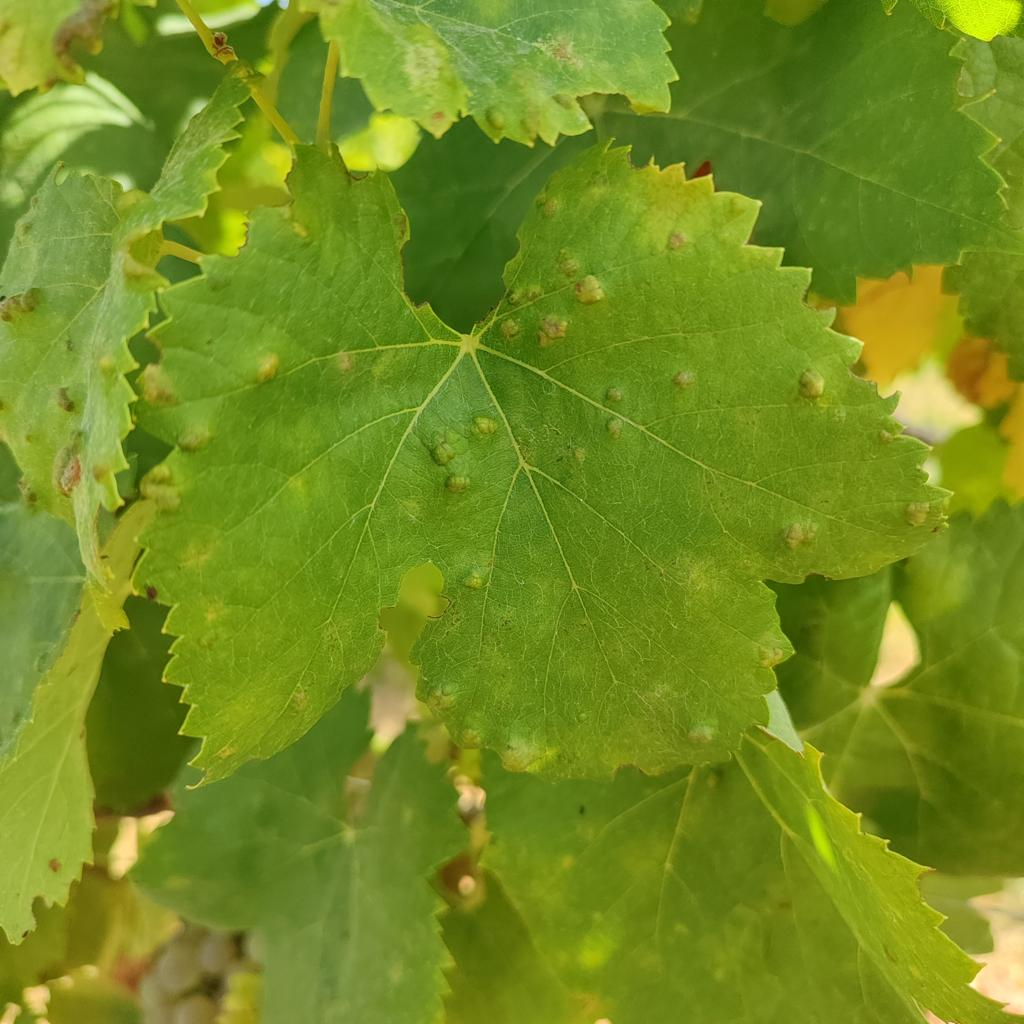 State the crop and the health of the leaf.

grapevine, erineum mite
